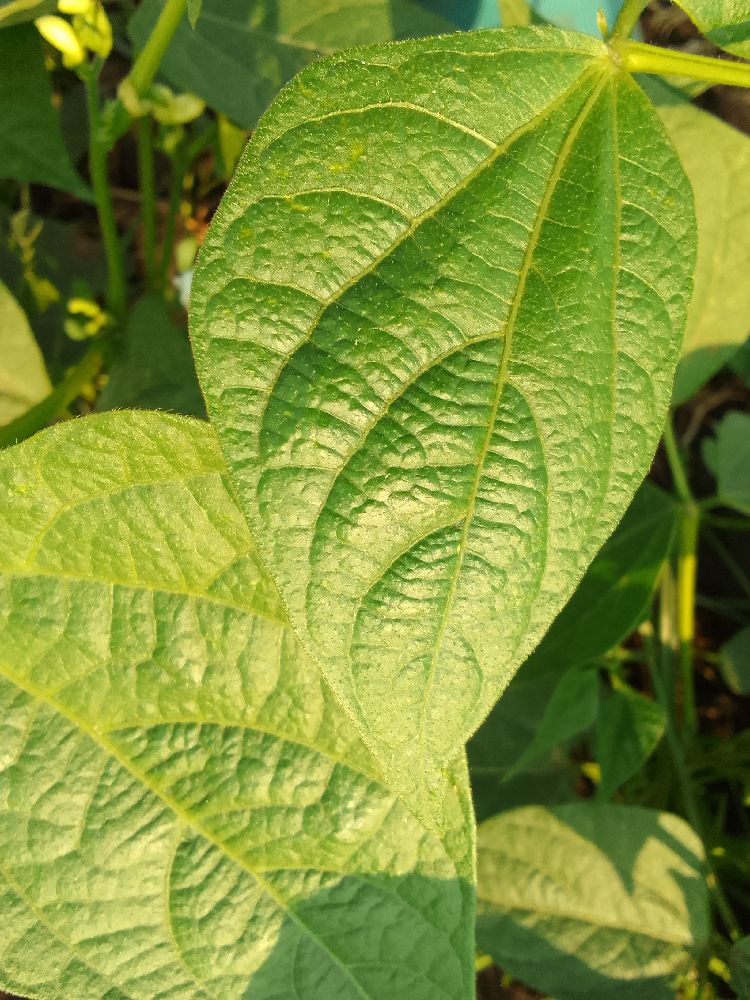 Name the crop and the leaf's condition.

common bean, healthy
